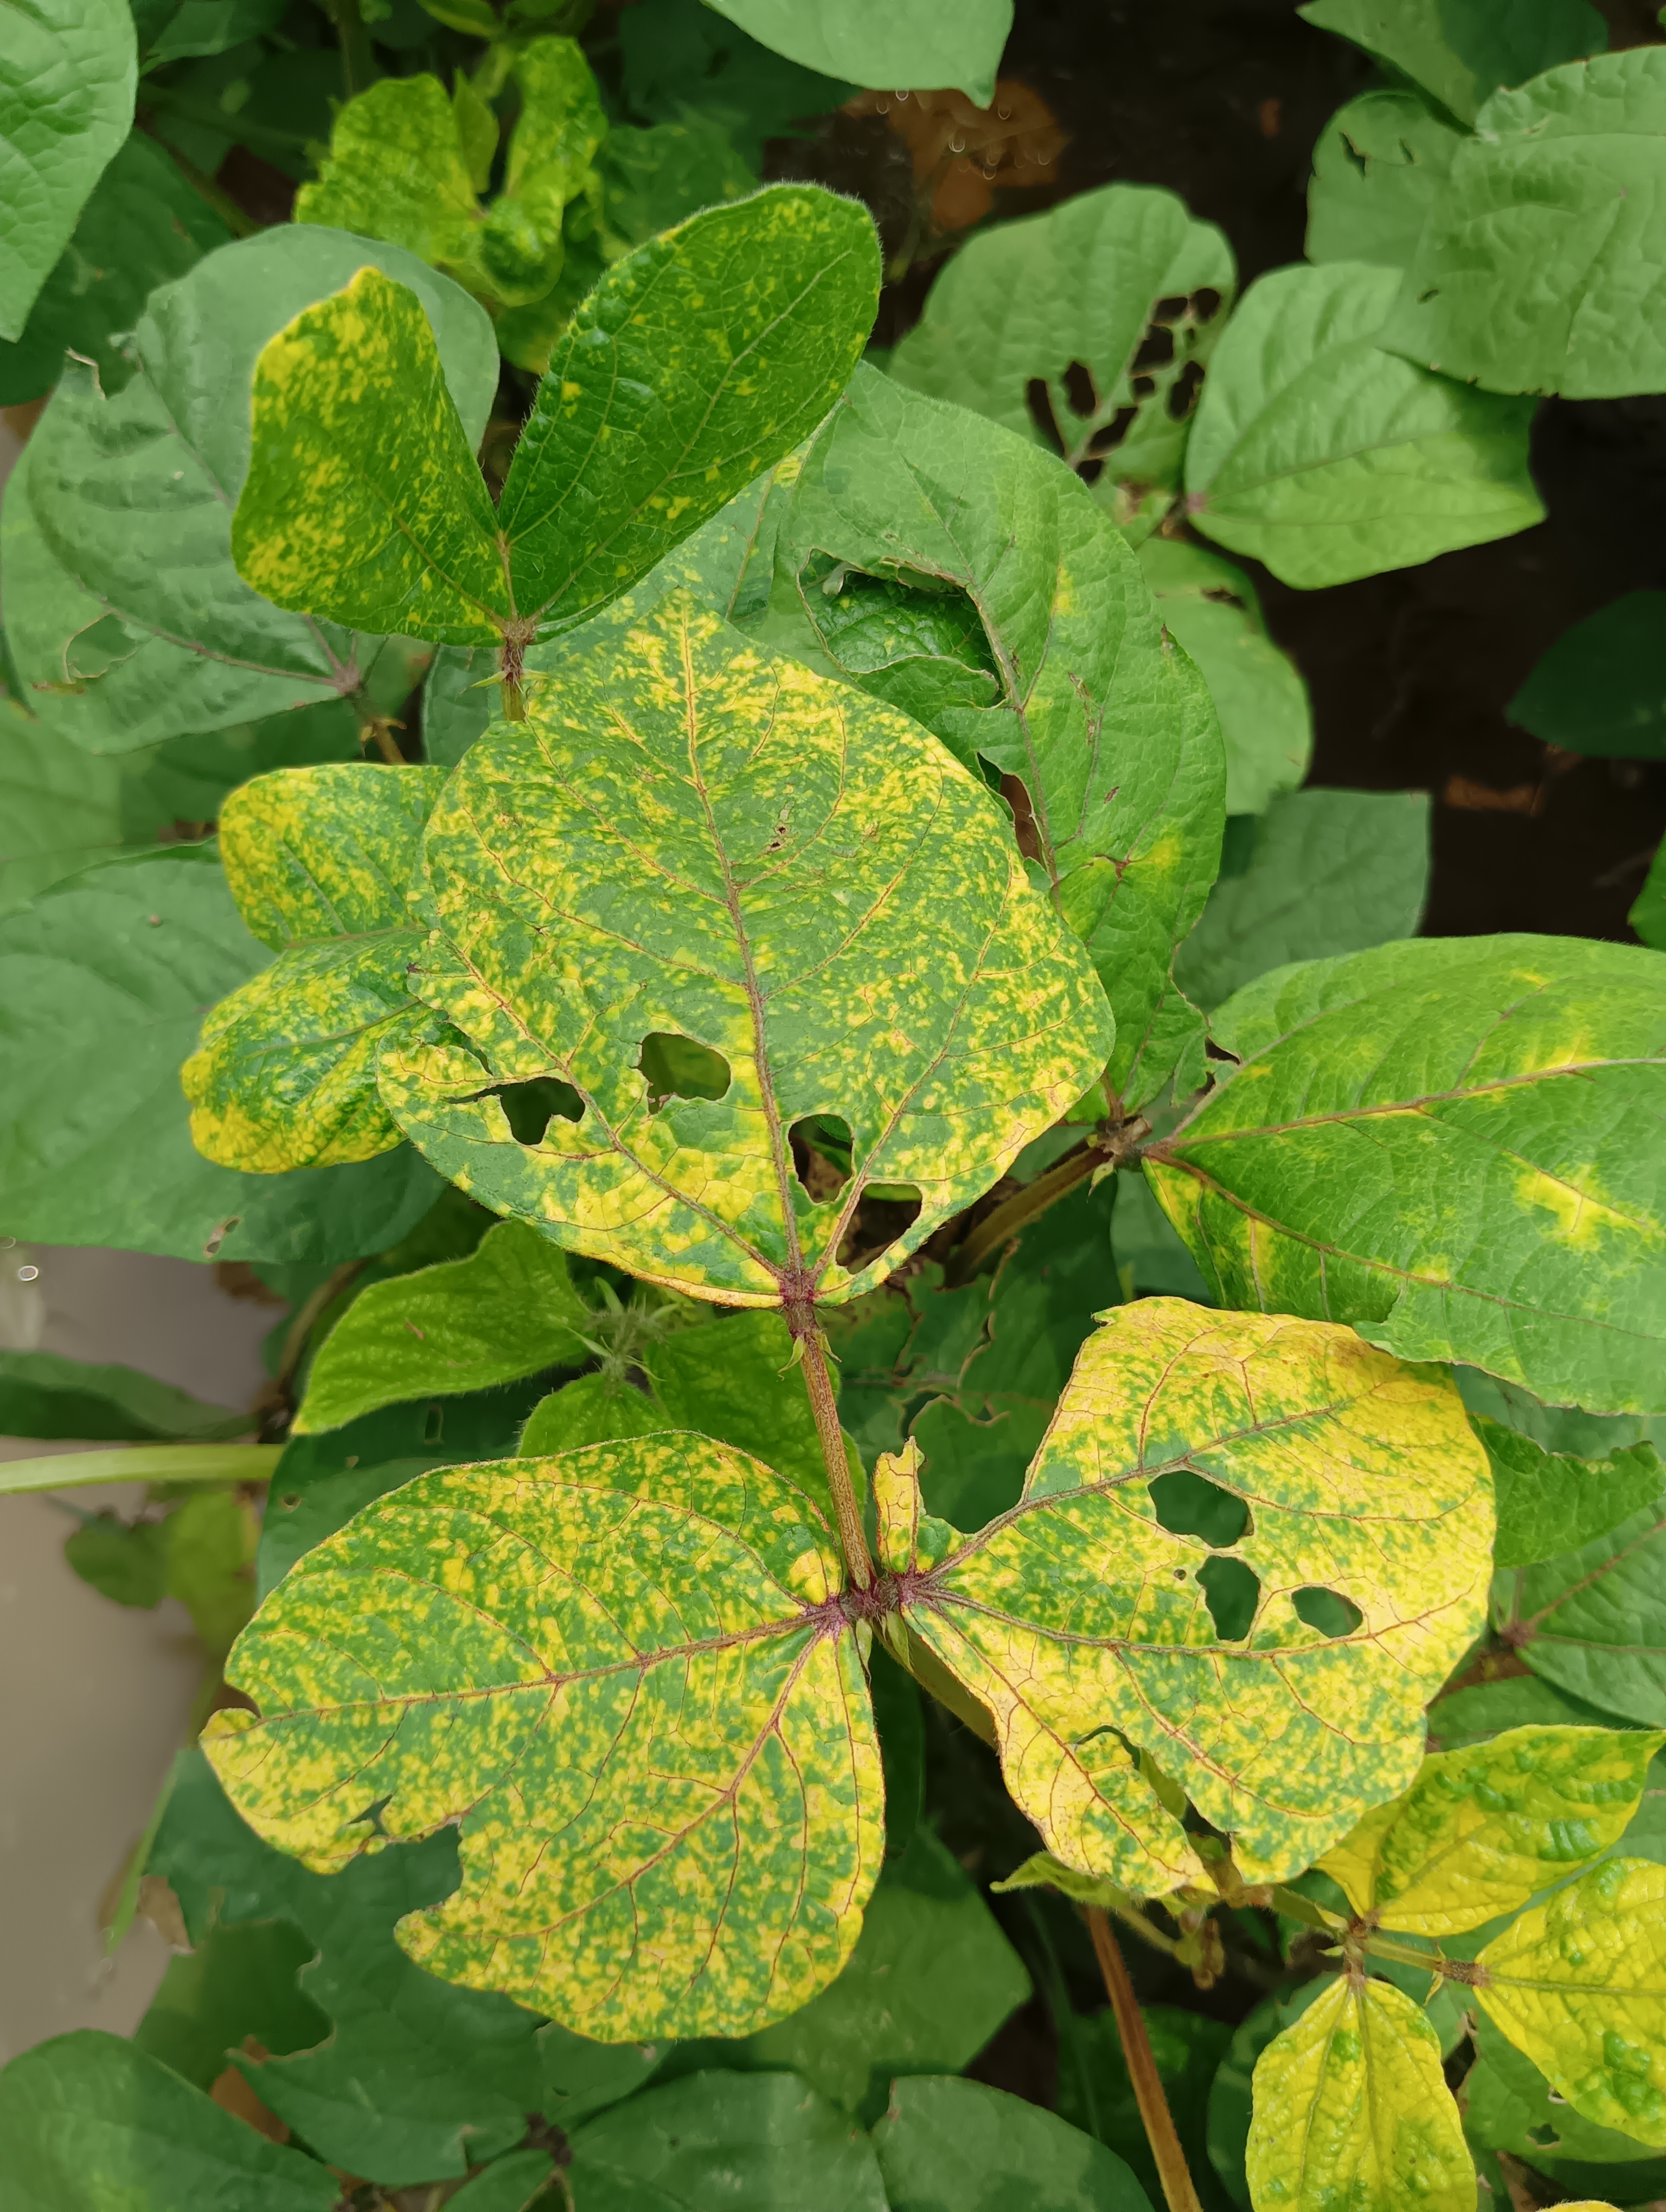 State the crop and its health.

mungbean, yellow mosaic
